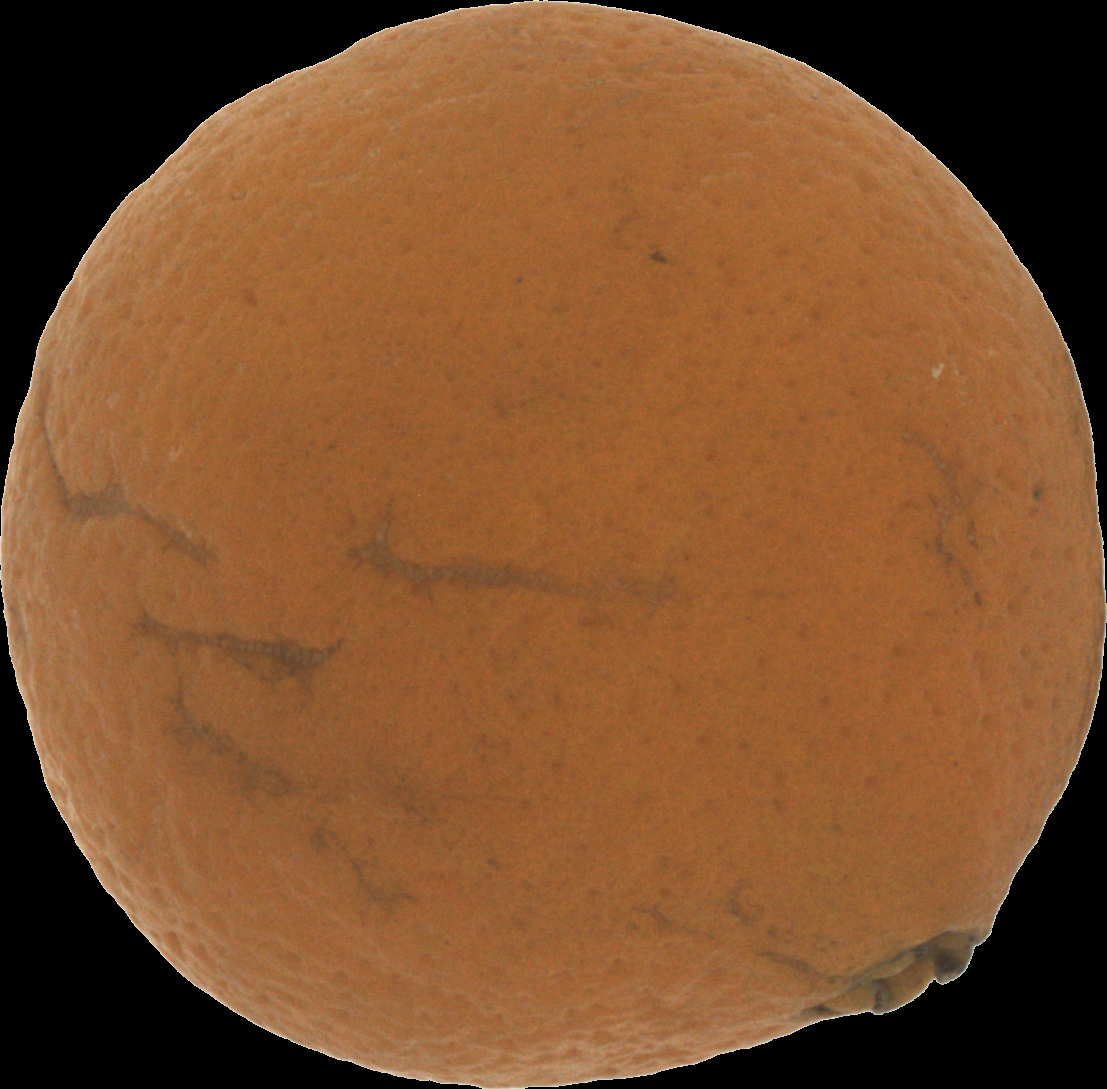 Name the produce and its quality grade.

orange, bad
